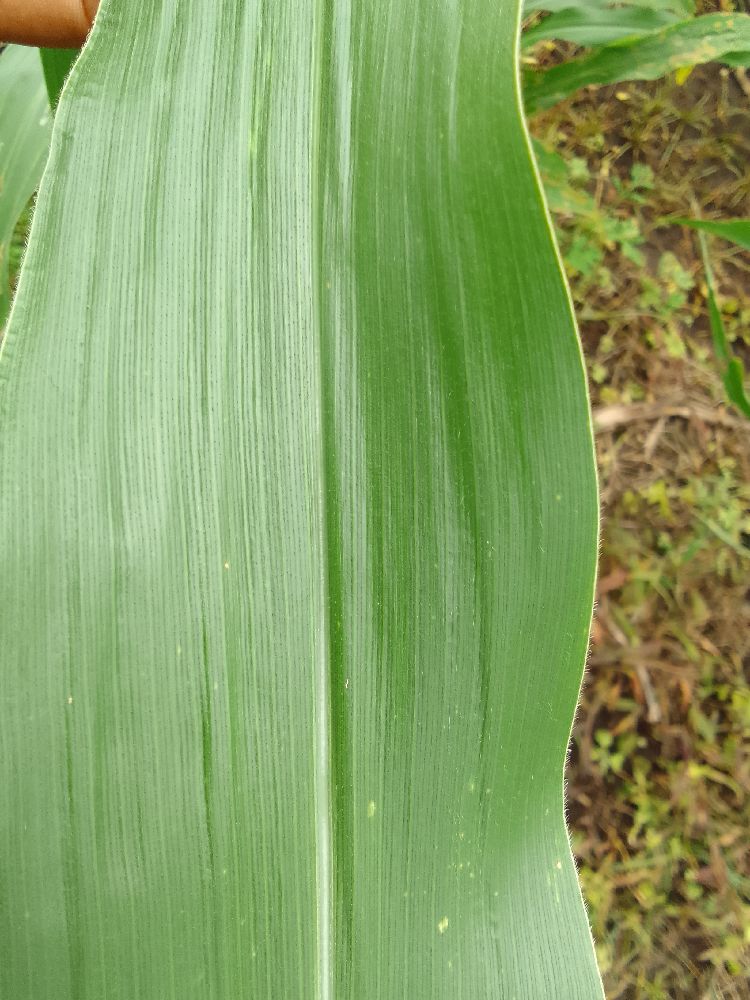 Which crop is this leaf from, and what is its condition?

maize, healthy
